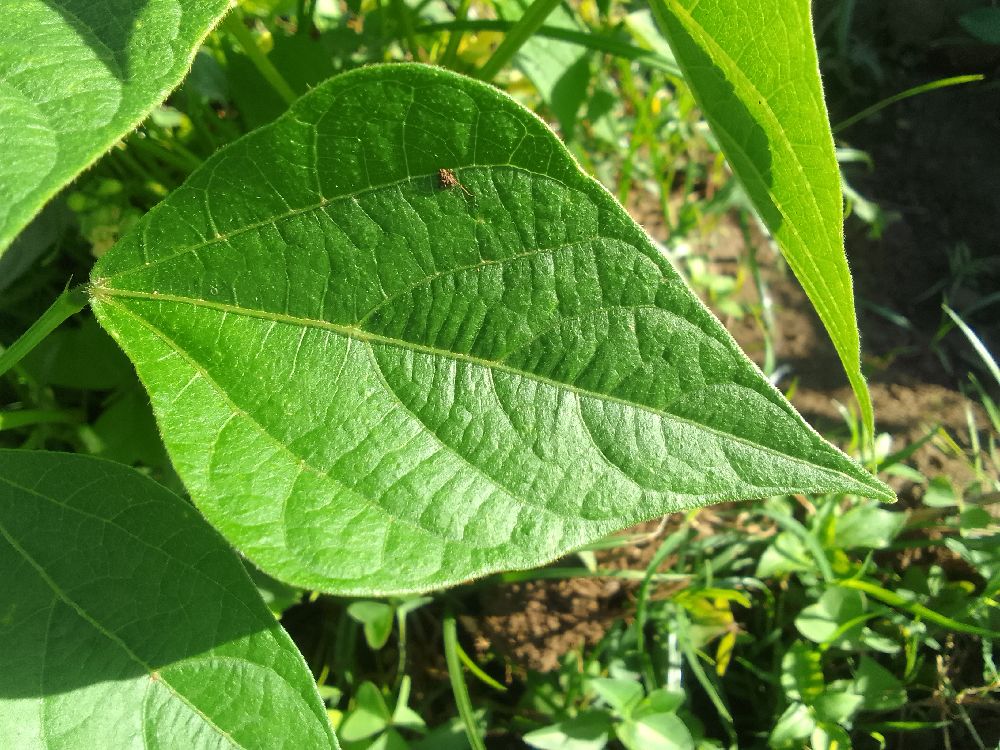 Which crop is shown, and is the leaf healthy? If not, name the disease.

common bean, healthy
